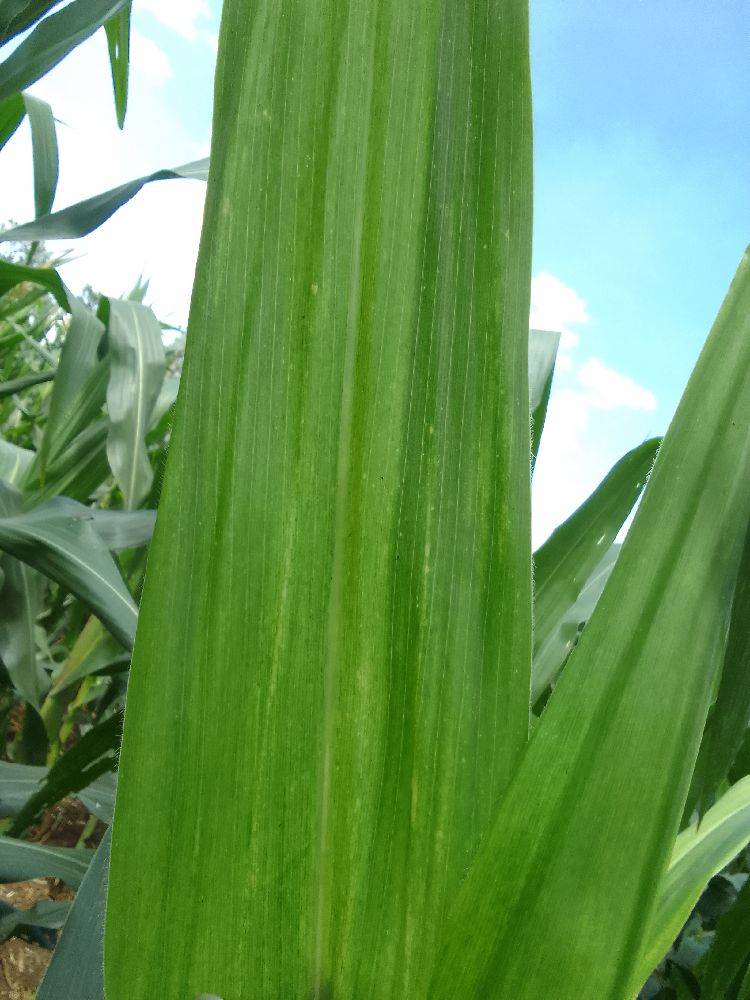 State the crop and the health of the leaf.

maize, maize lethal necrosis
